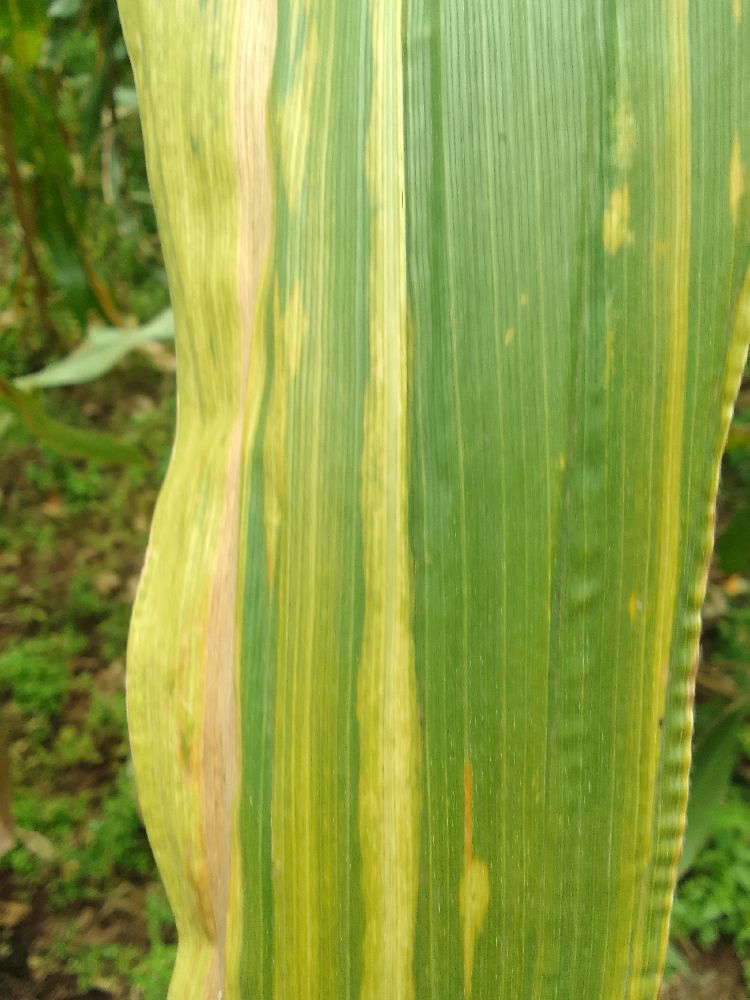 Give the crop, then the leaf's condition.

maize, maize lethal necrosis
